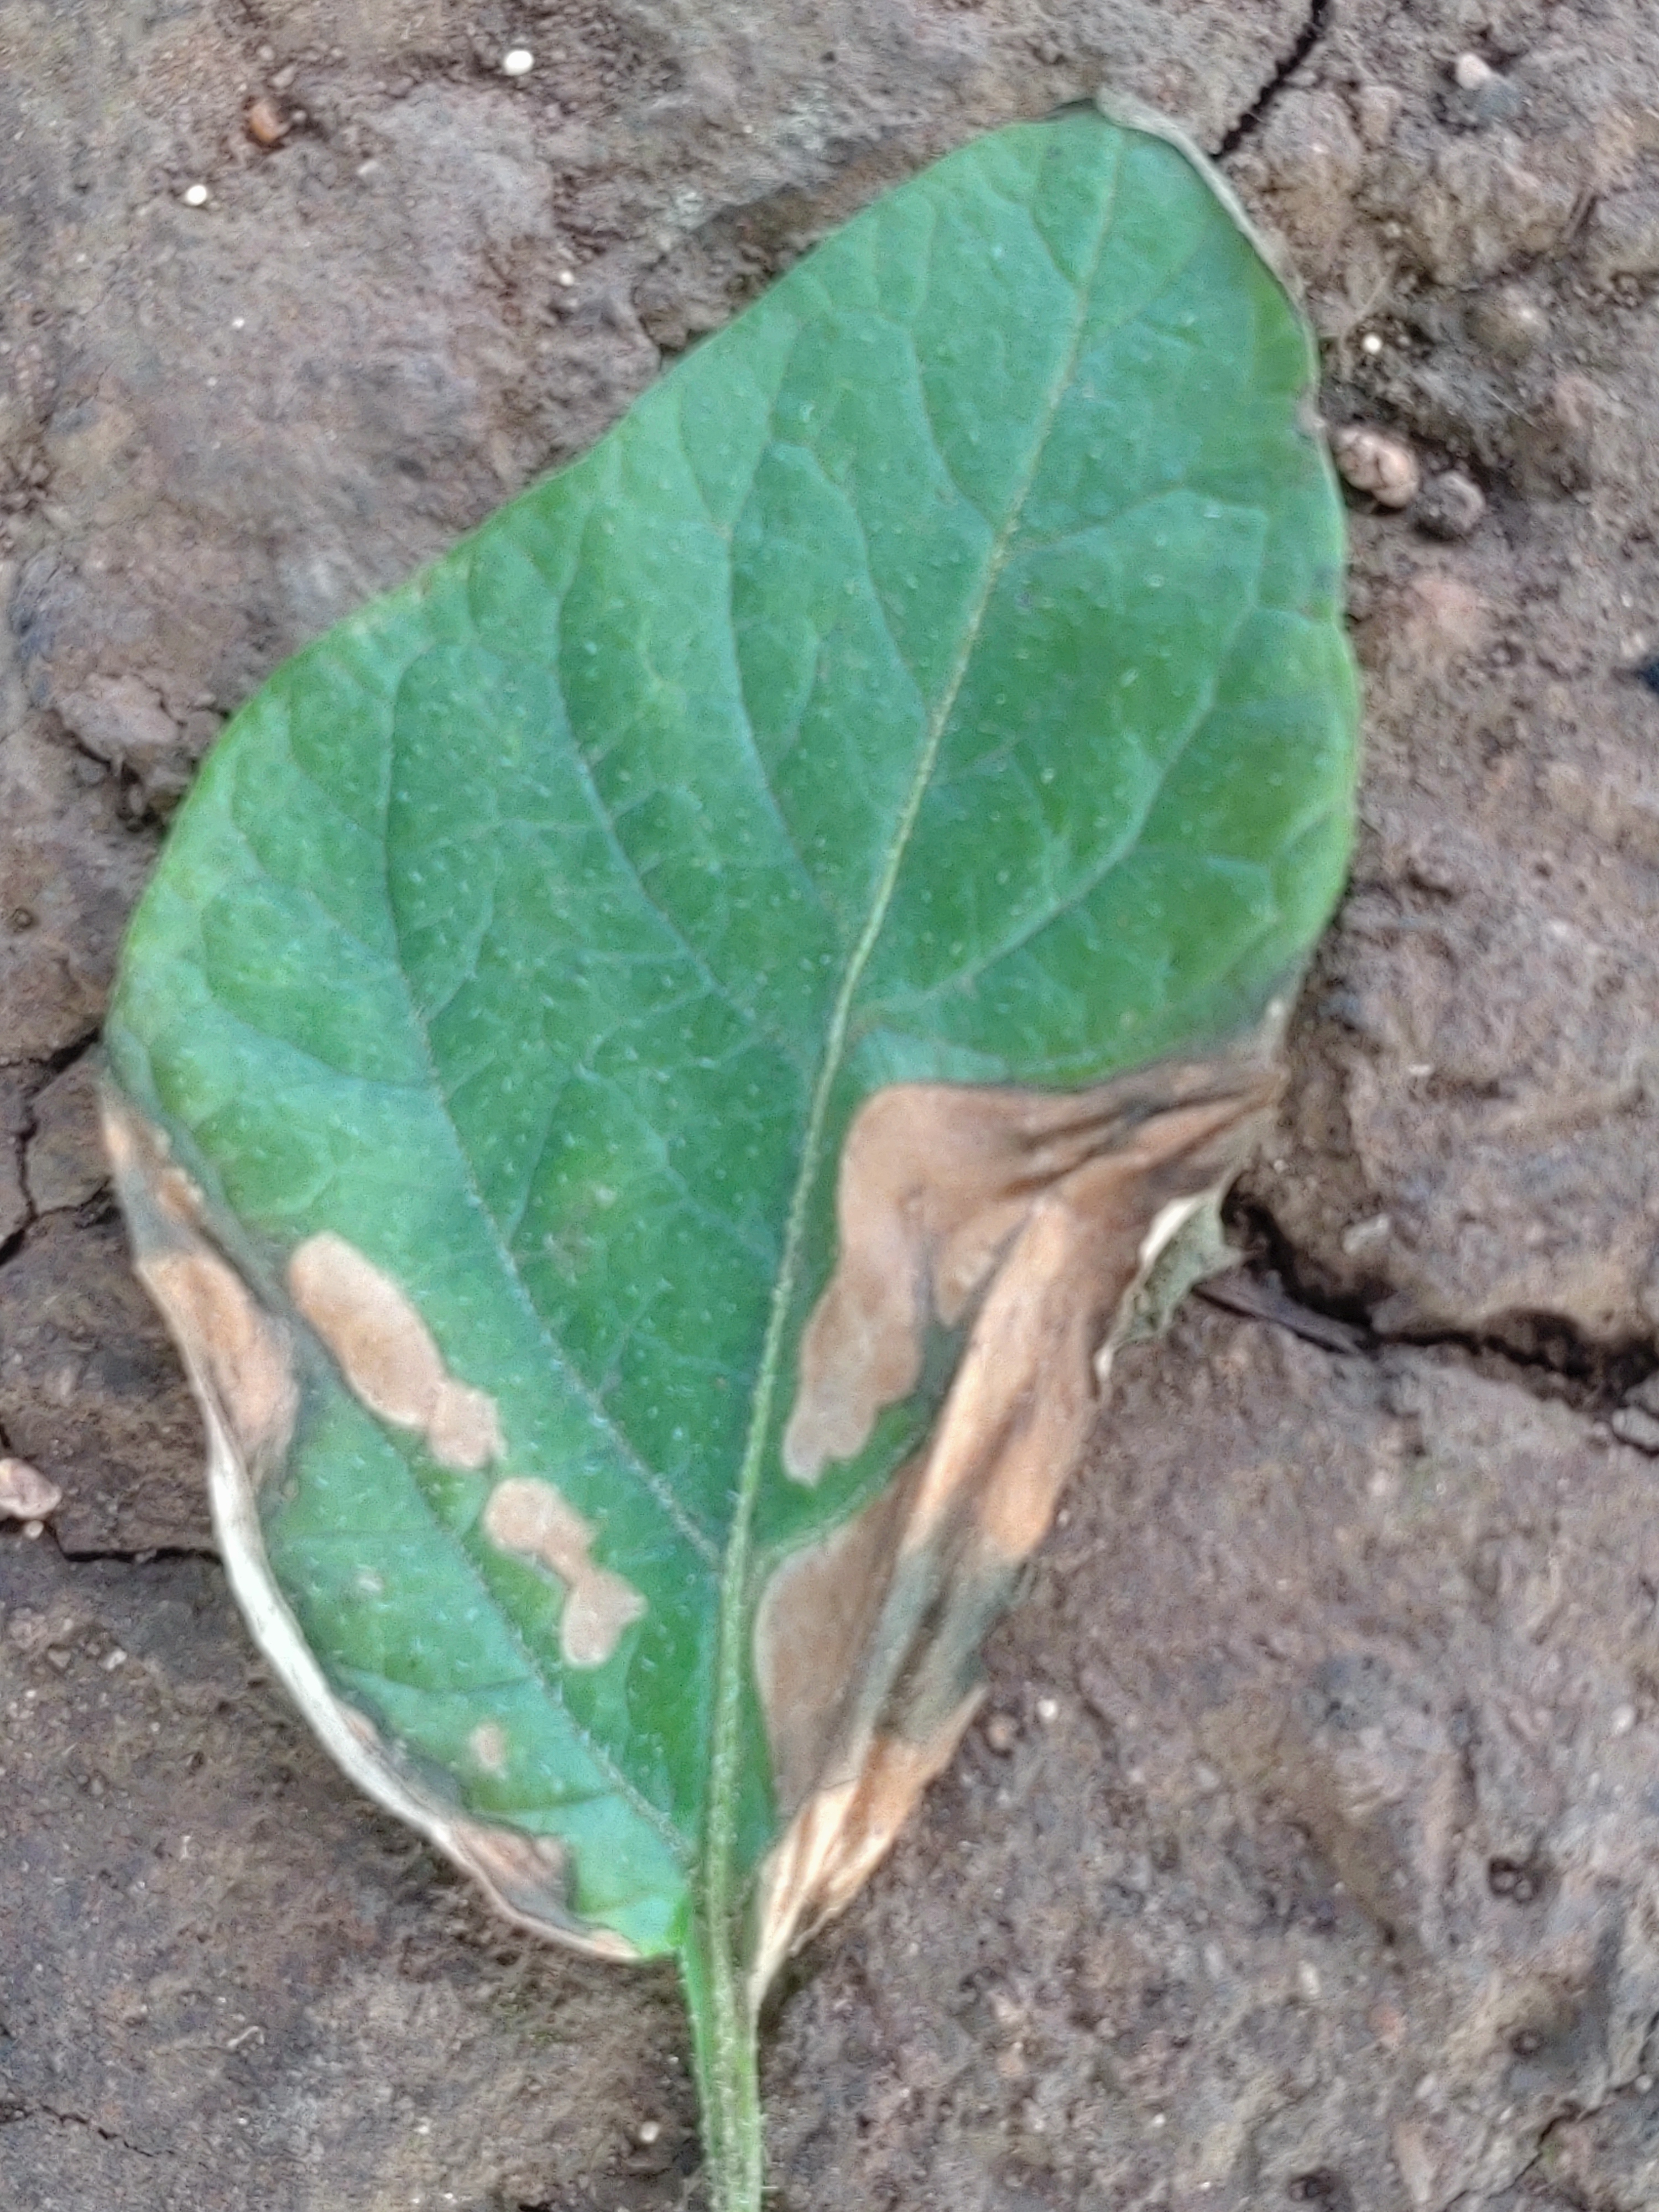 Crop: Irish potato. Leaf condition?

early blight
